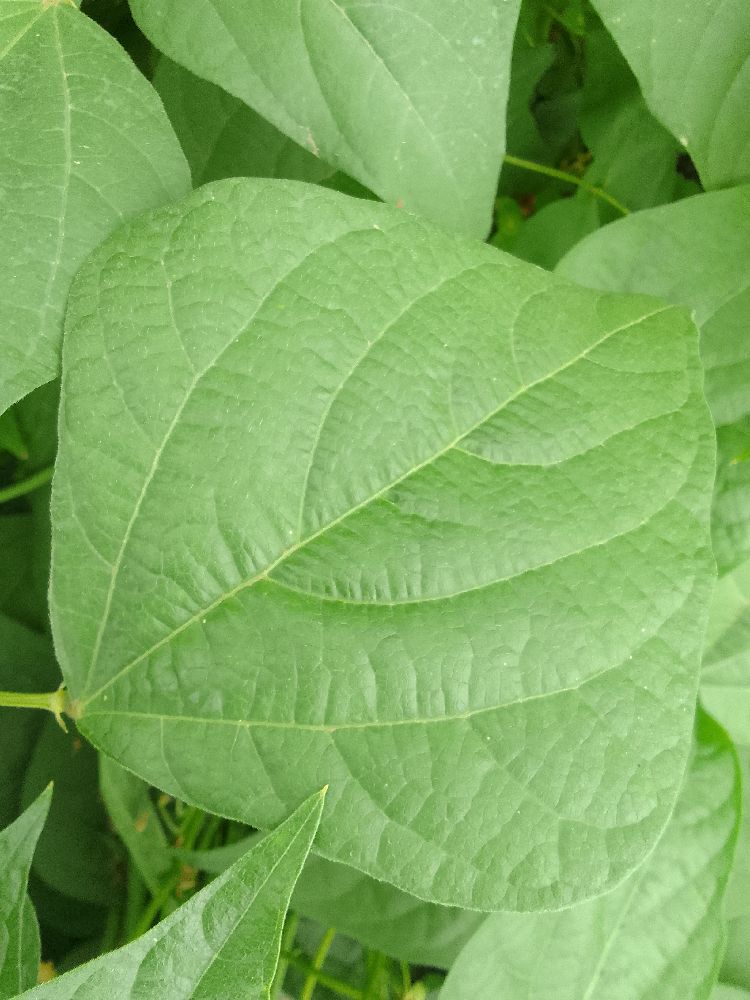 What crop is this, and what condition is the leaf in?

common bean, healthy
